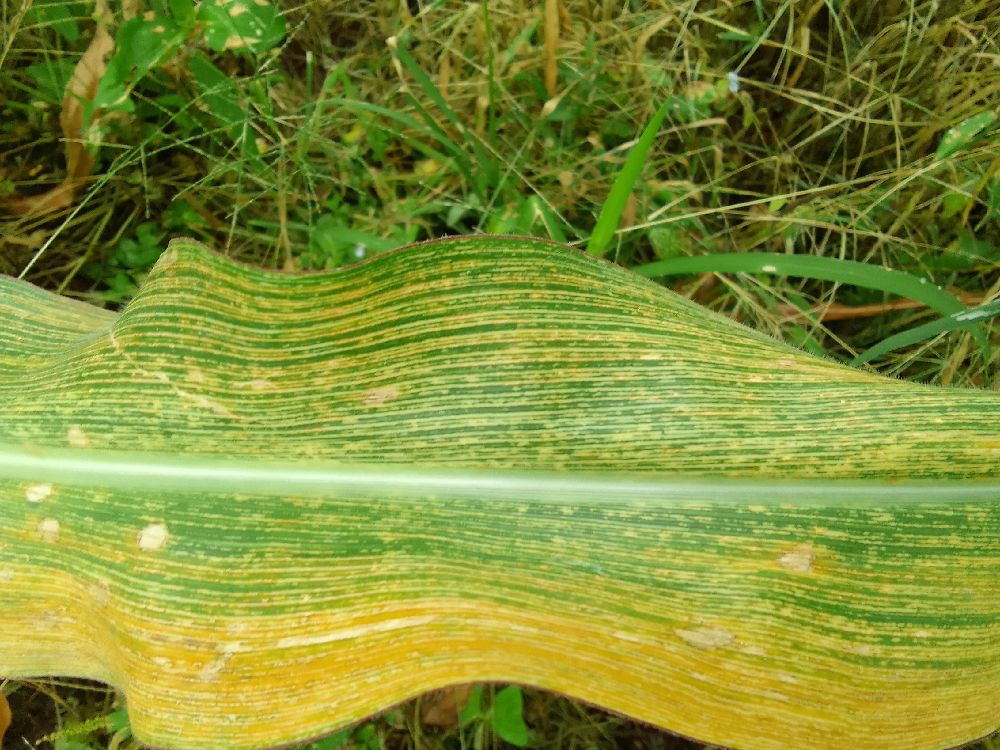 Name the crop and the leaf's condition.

maize, maize streak virus
